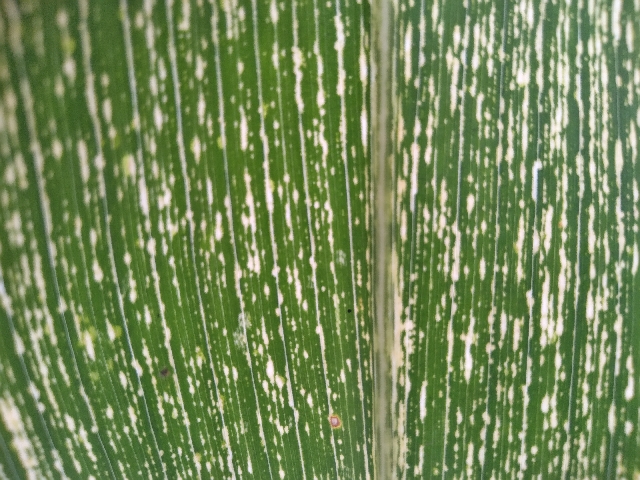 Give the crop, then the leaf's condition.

maize, maize streak virus
